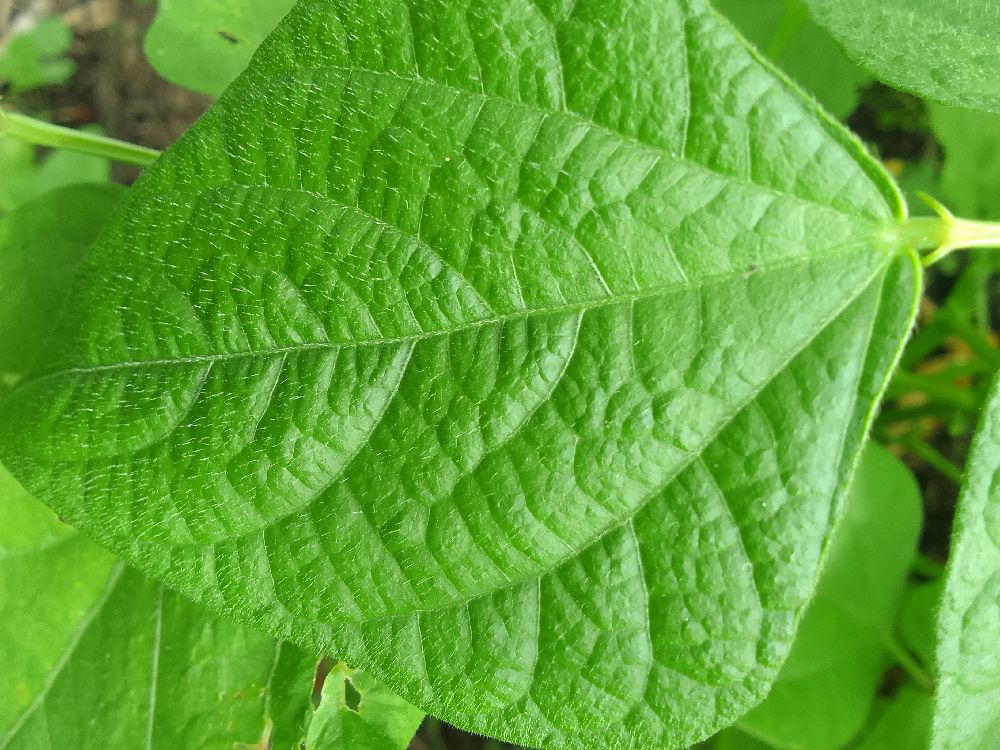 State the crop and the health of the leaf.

common bean, healthy
